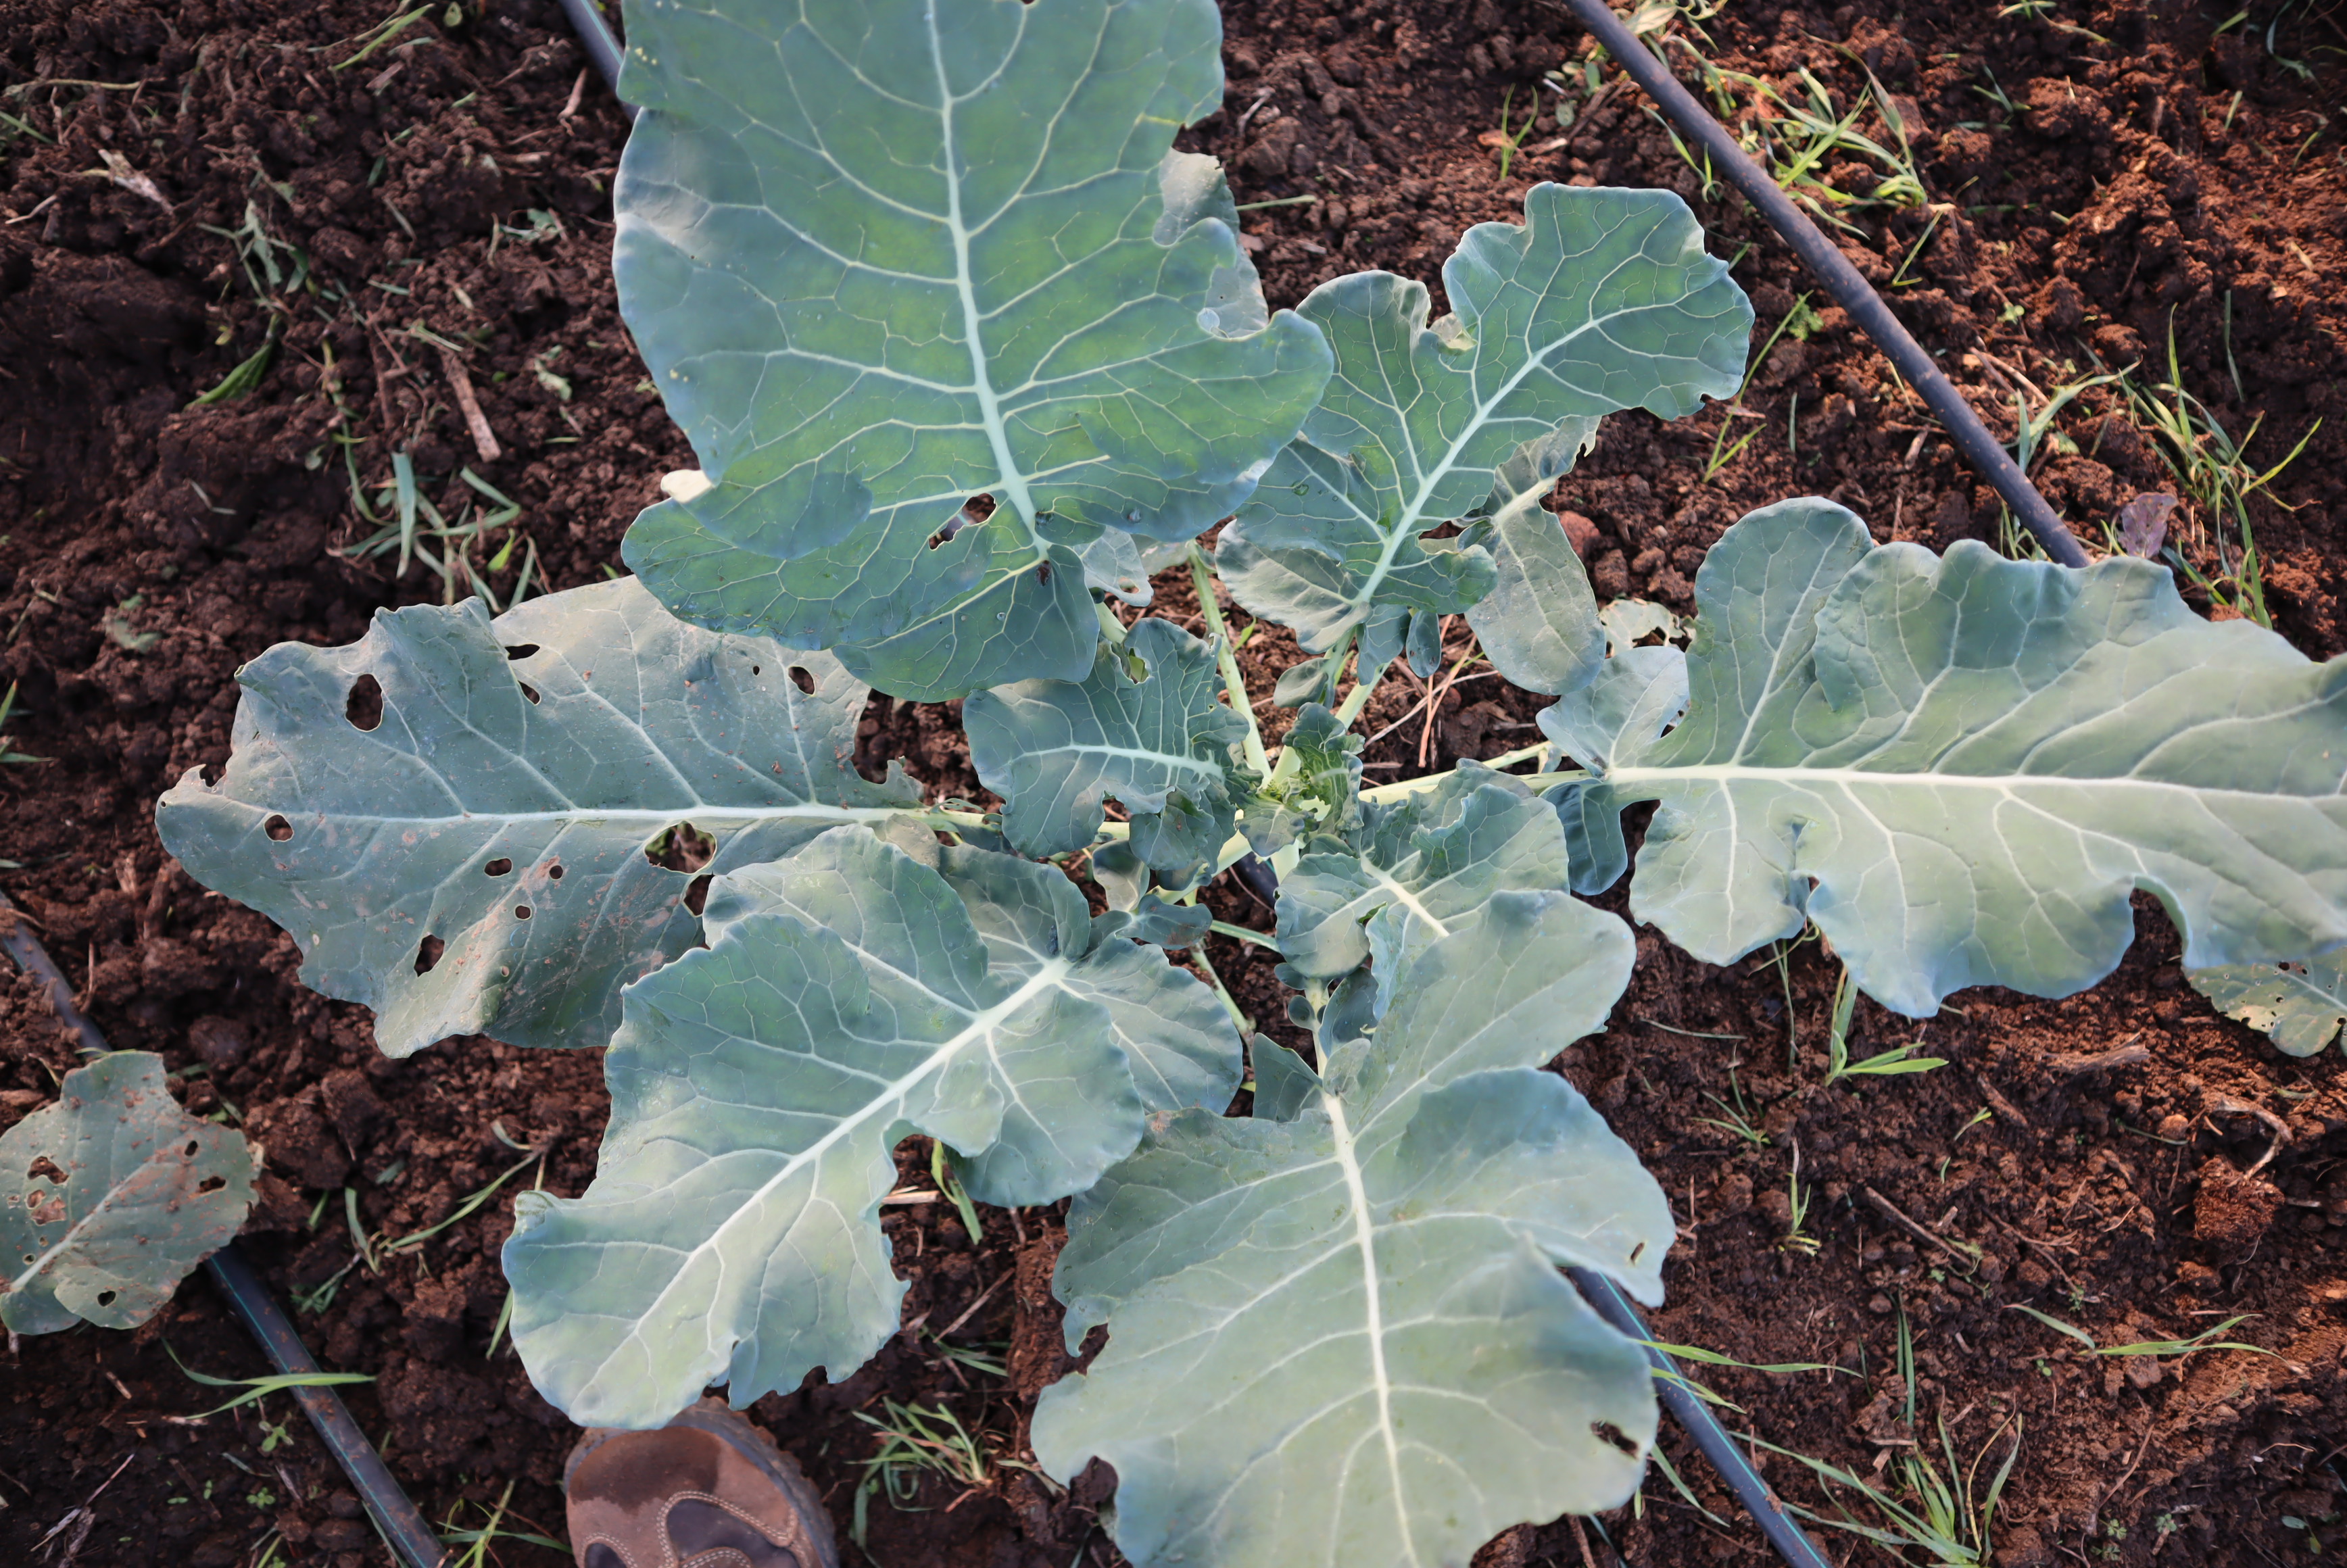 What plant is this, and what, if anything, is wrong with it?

broccoli, phytophagous
